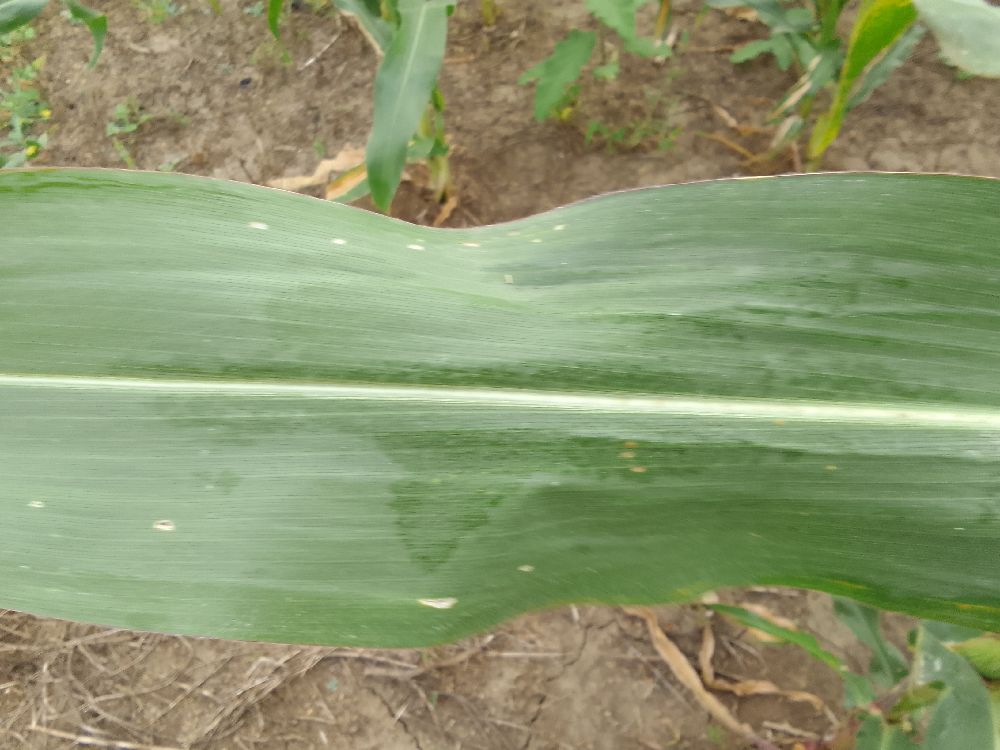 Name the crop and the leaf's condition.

maize, healthy
